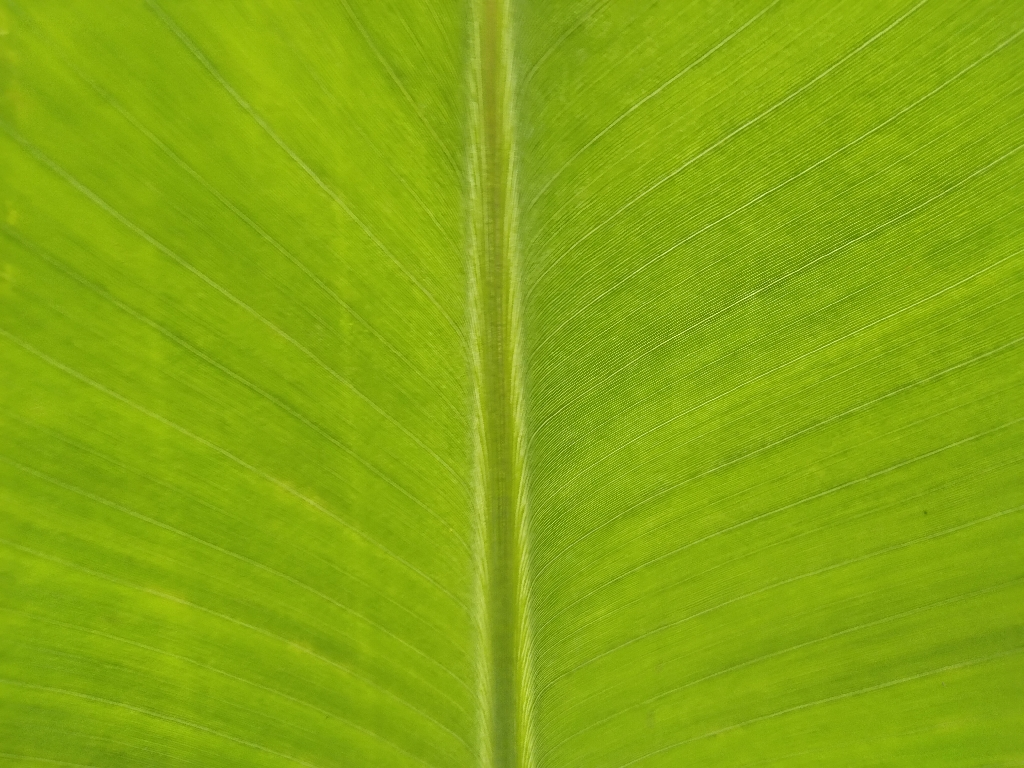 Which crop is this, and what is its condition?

banana, healthy
